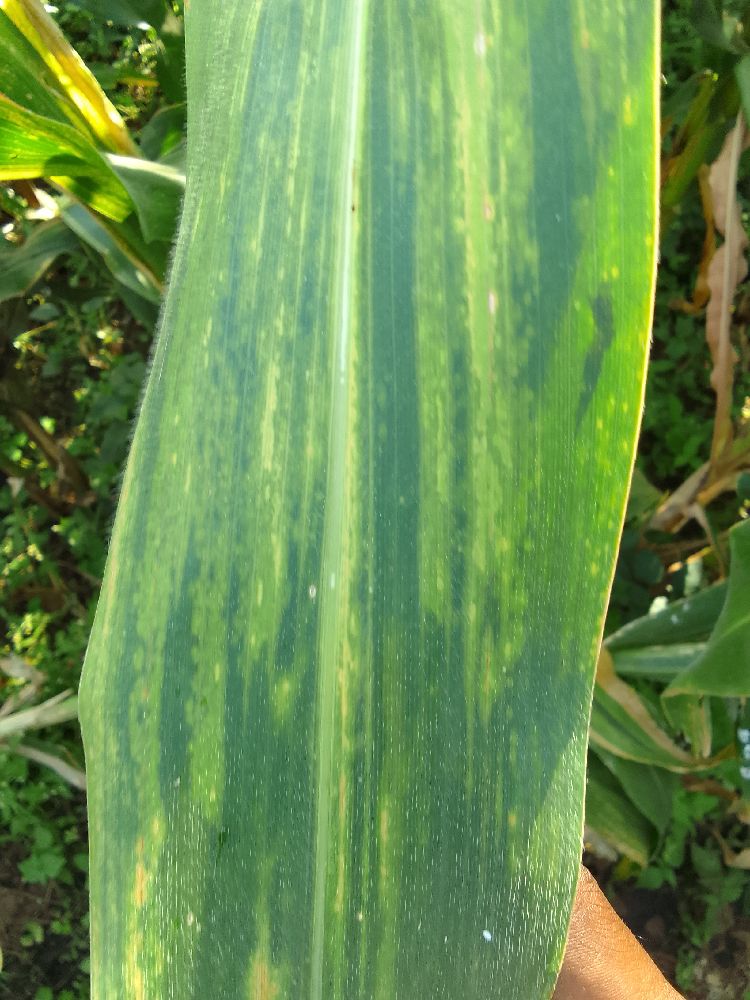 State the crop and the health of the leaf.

maize, maize lethal necrosis
